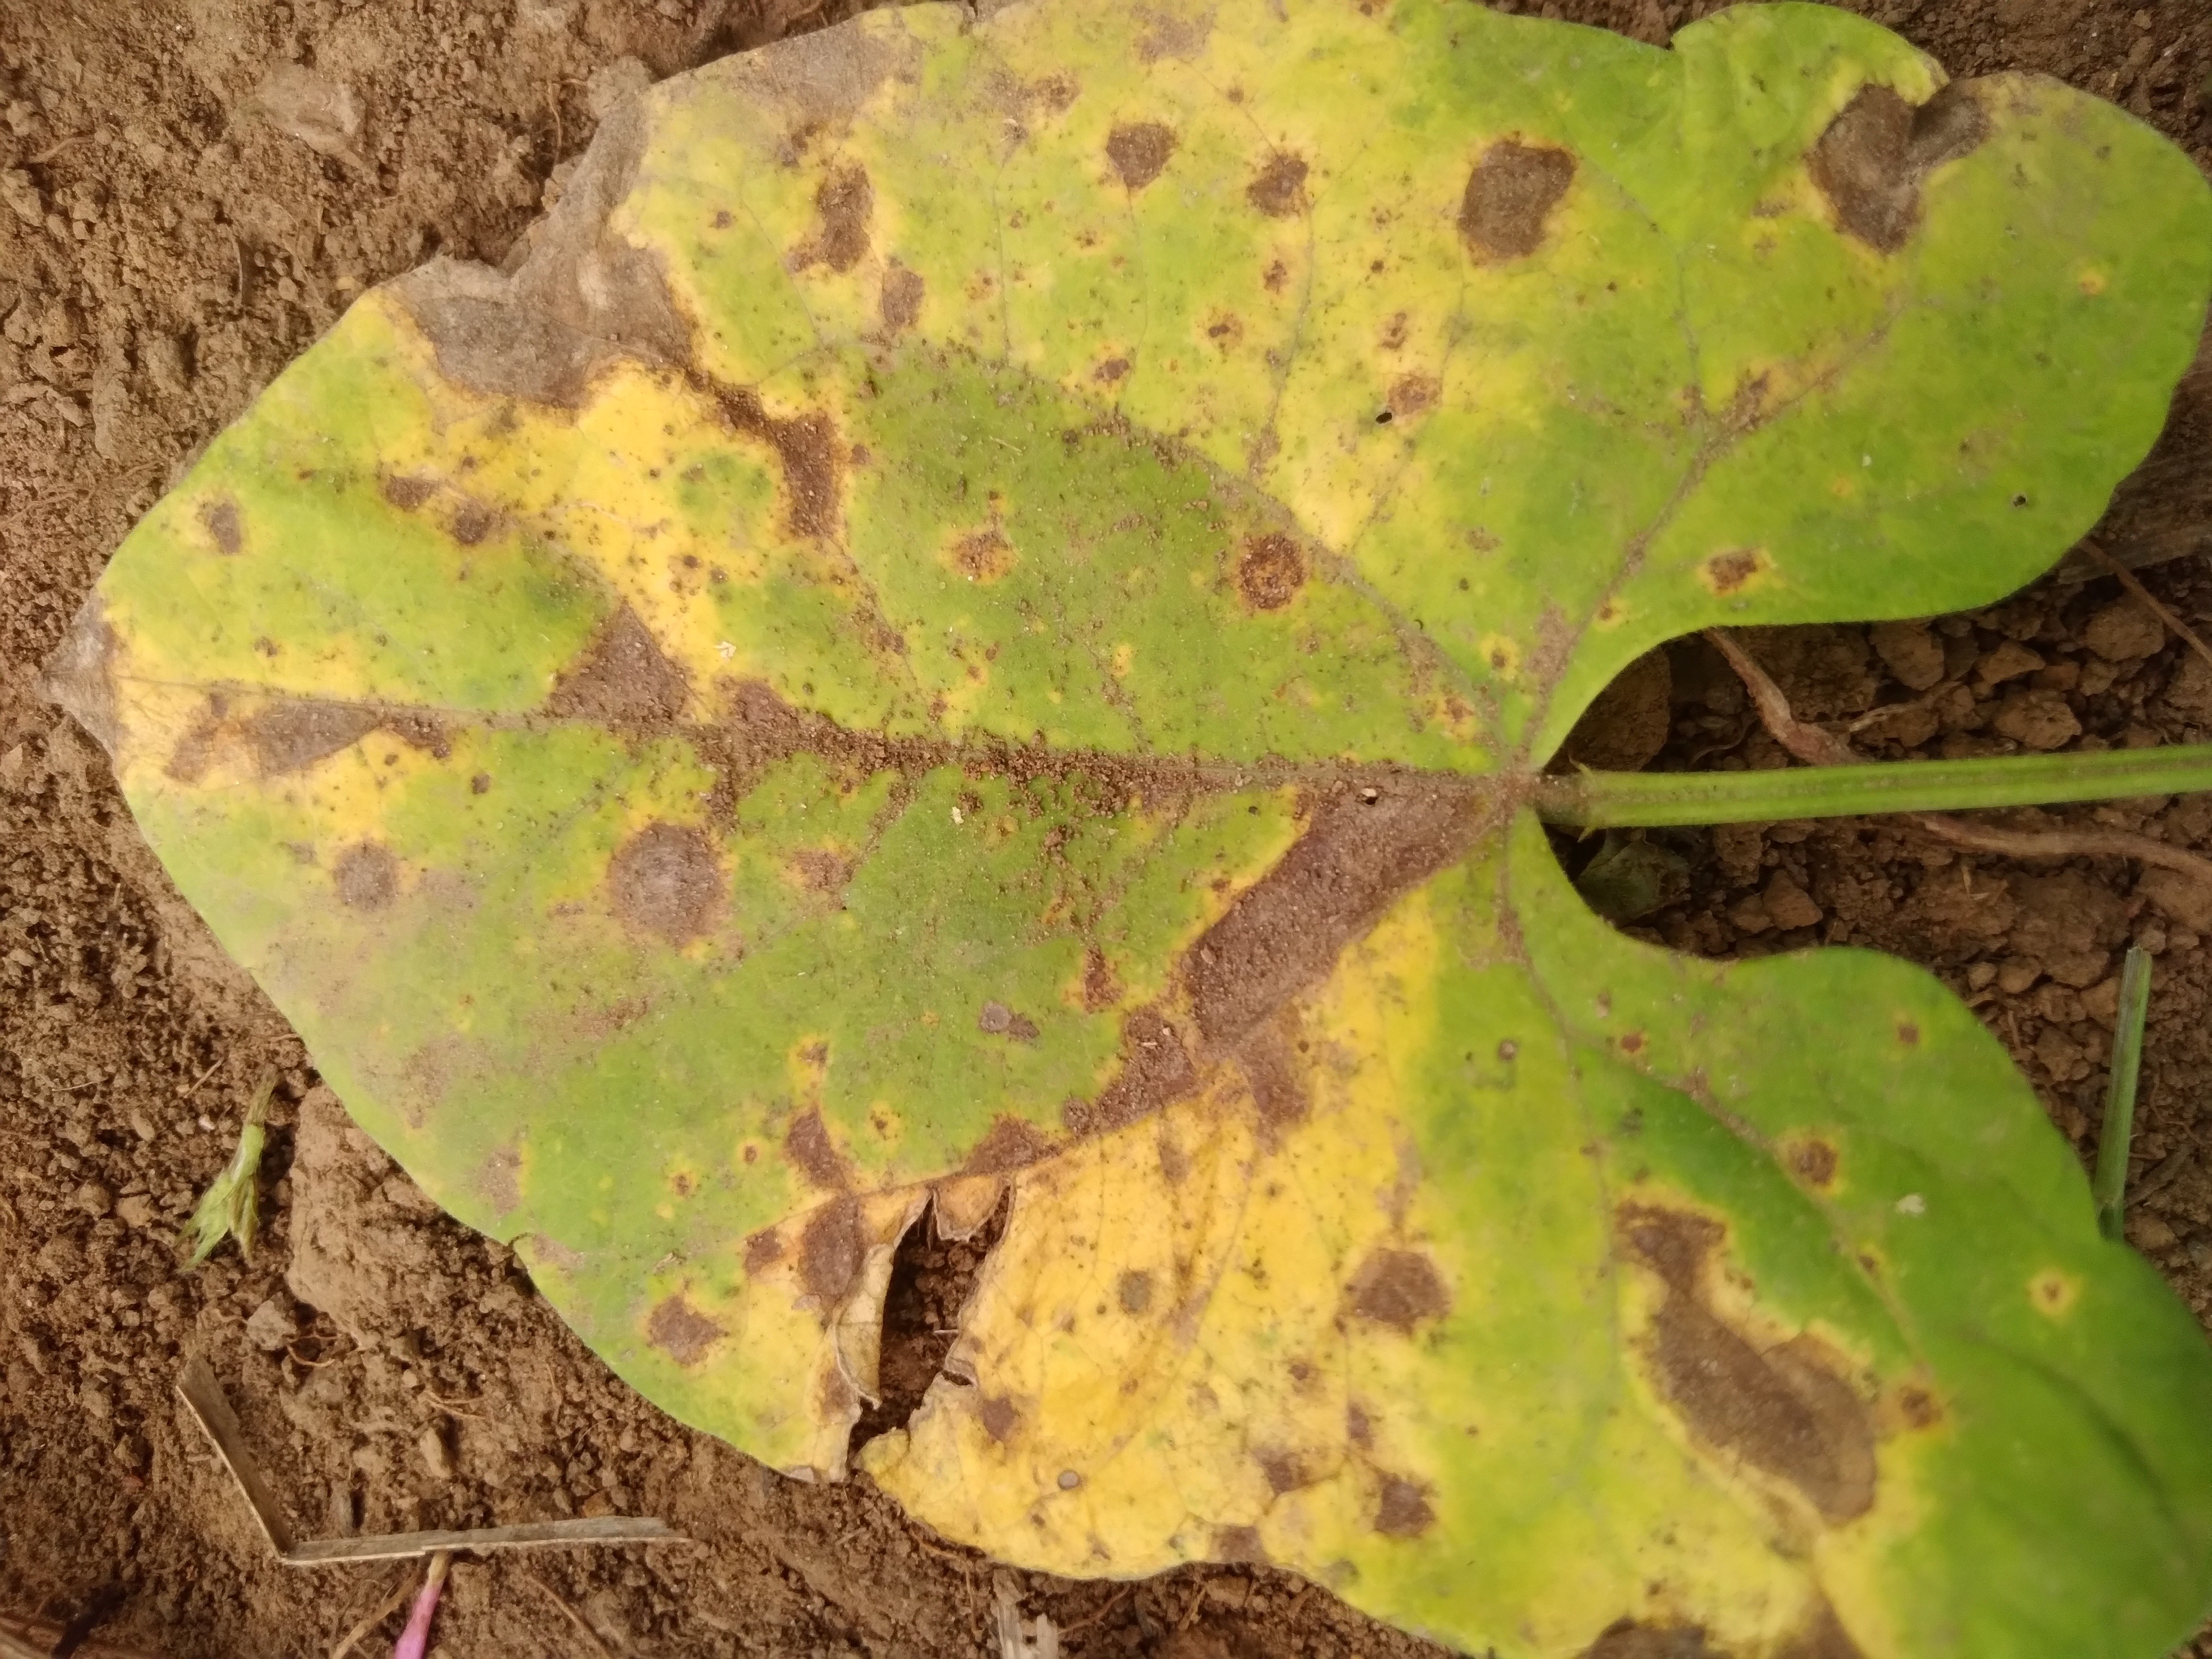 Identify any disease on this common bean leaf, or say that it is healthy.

rust
